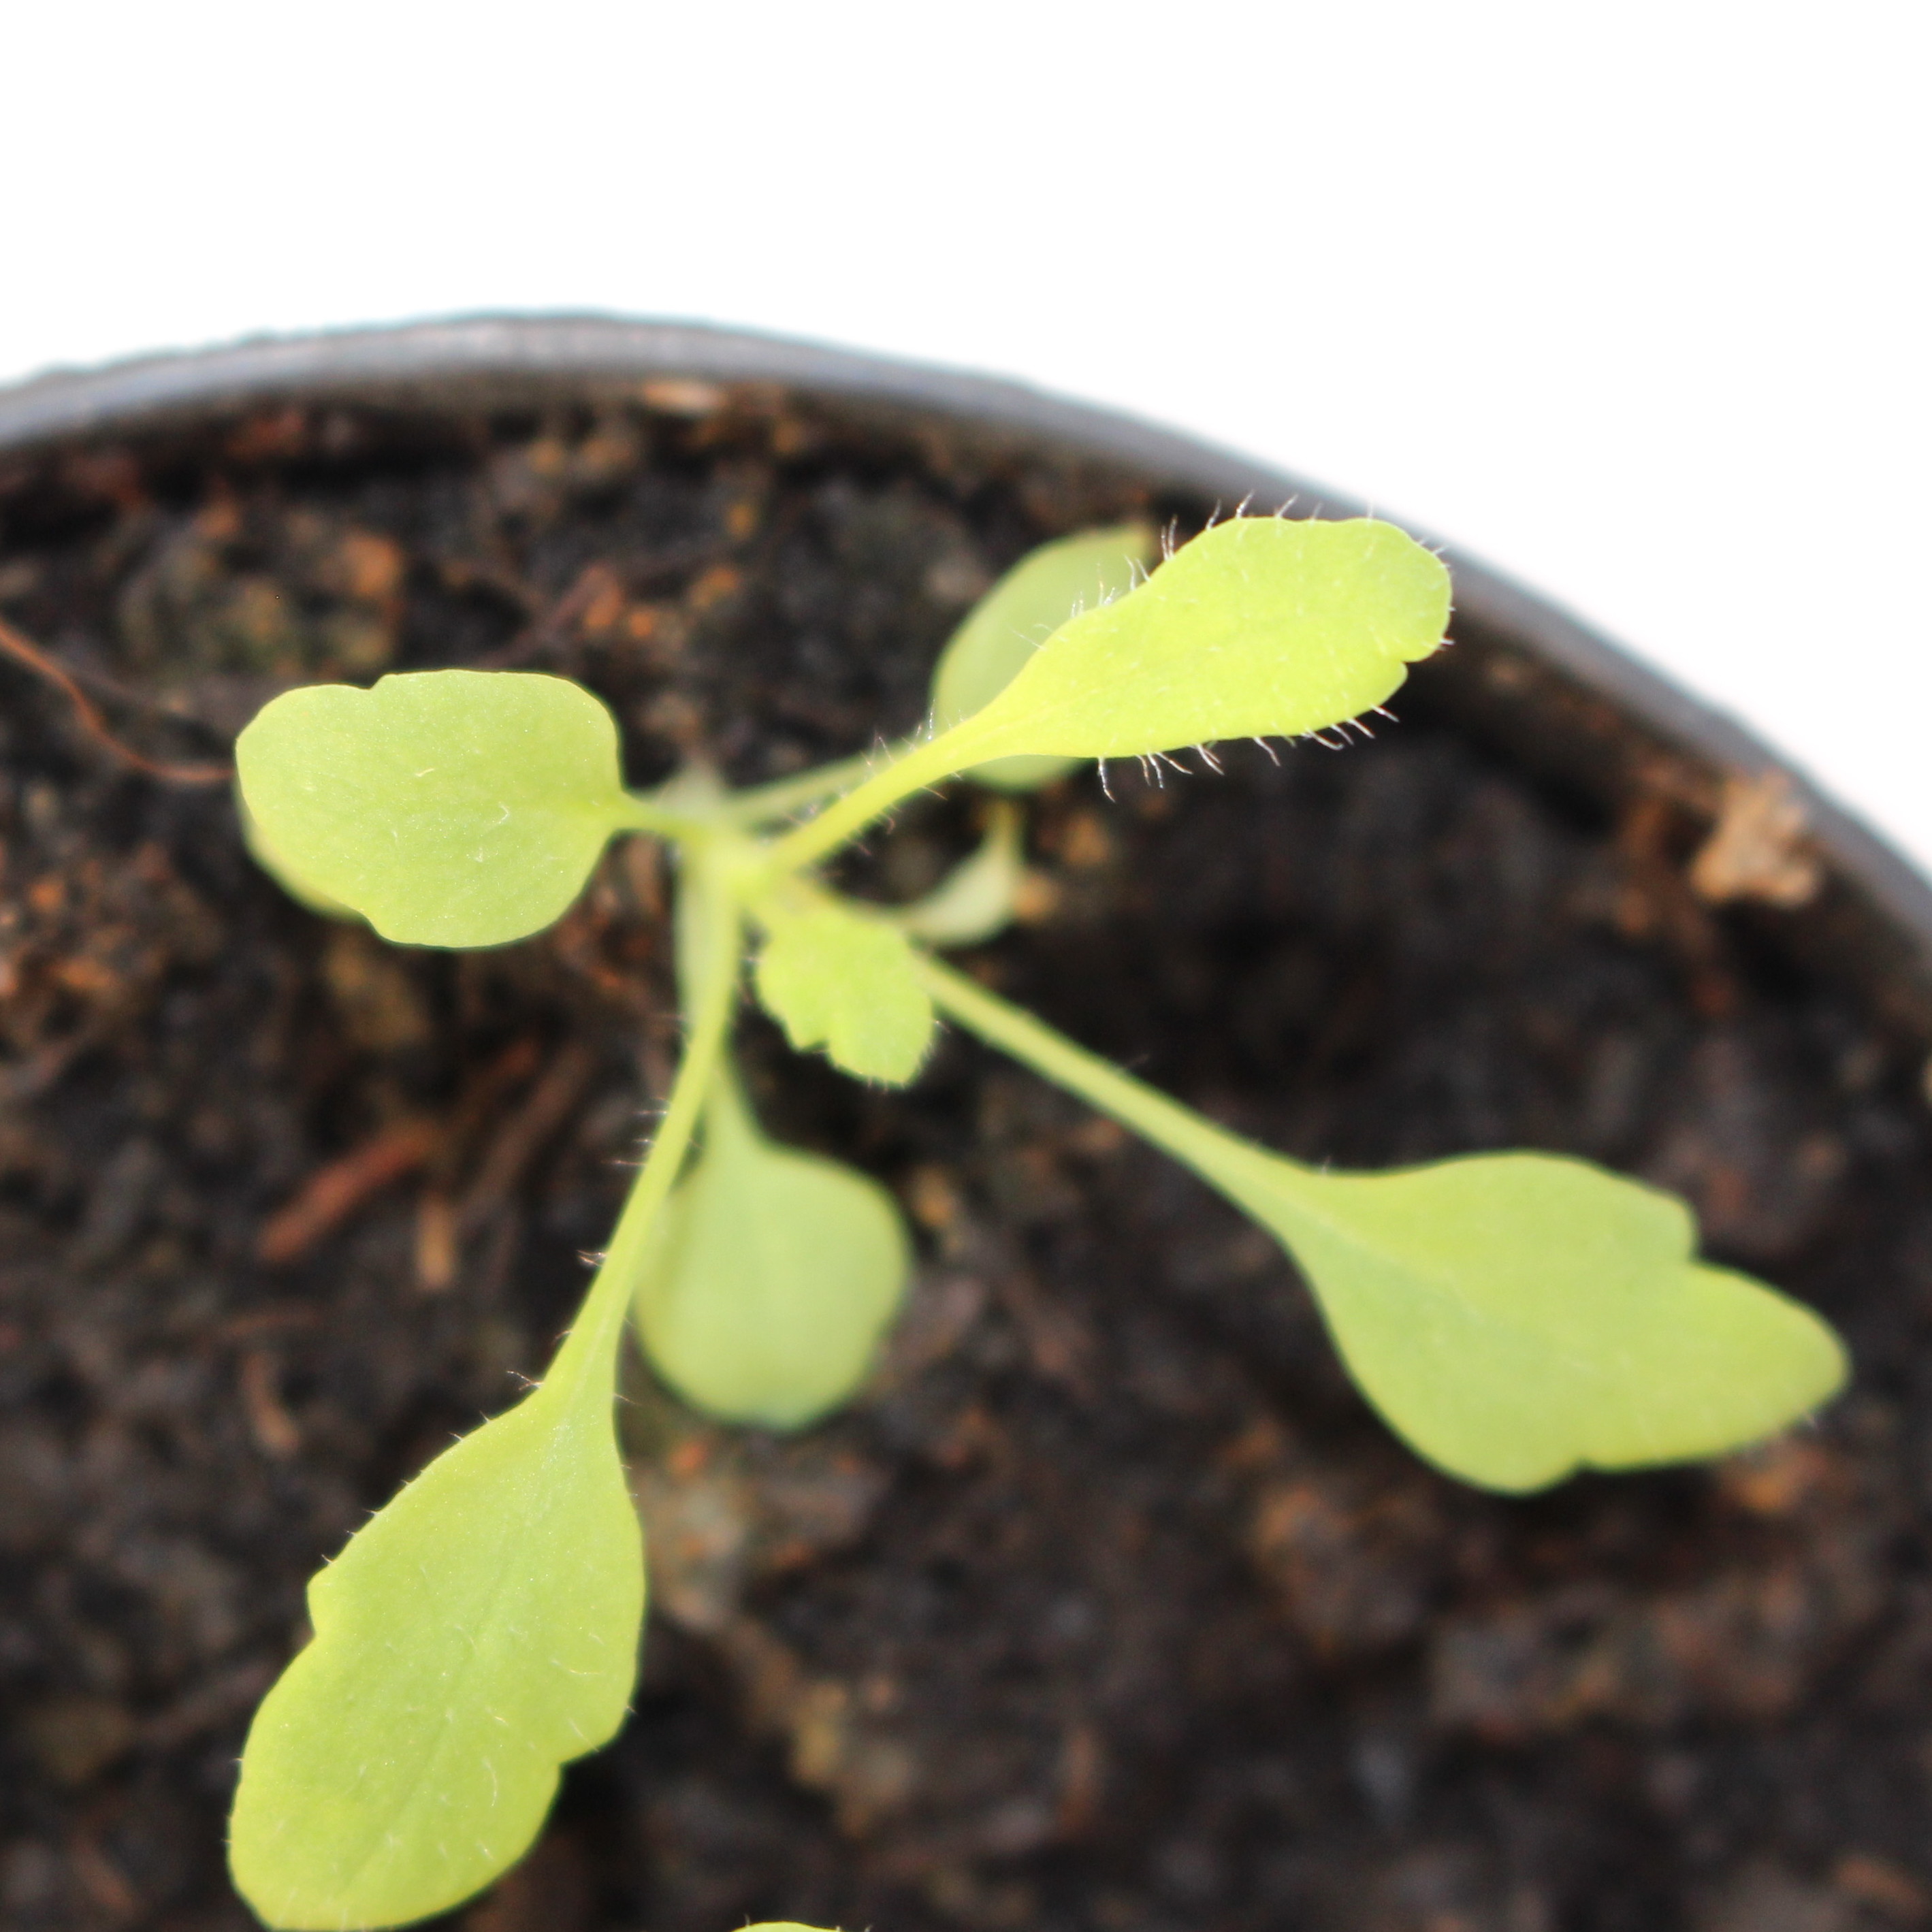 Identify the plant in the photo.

Papaver rhoeas
